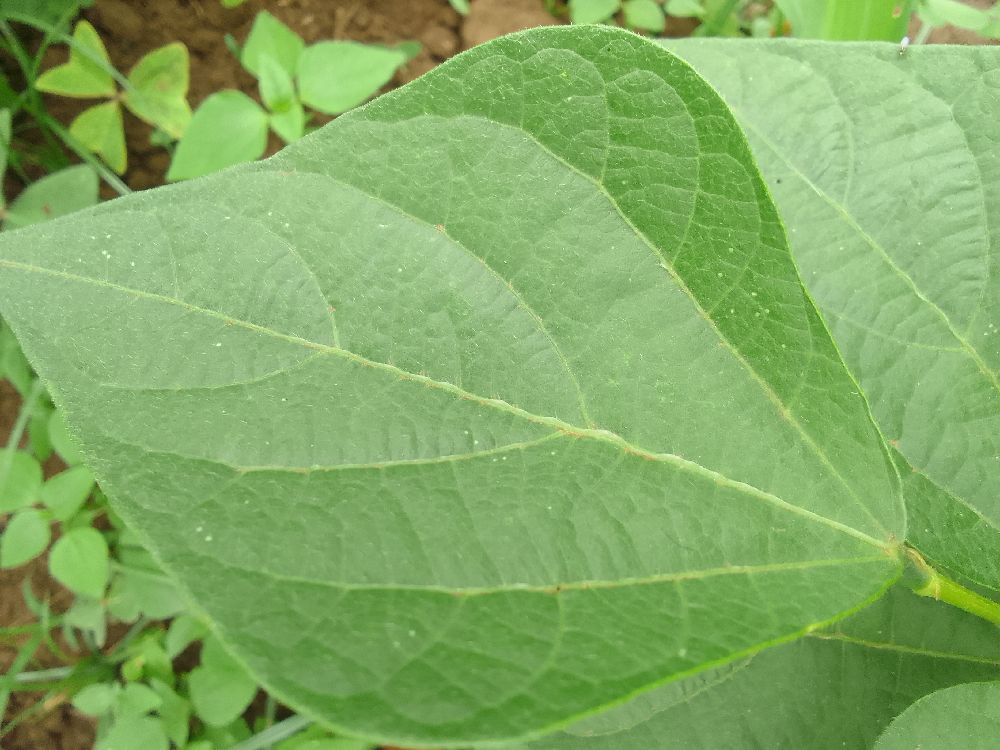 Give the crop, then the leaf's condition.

common bean, healthy
